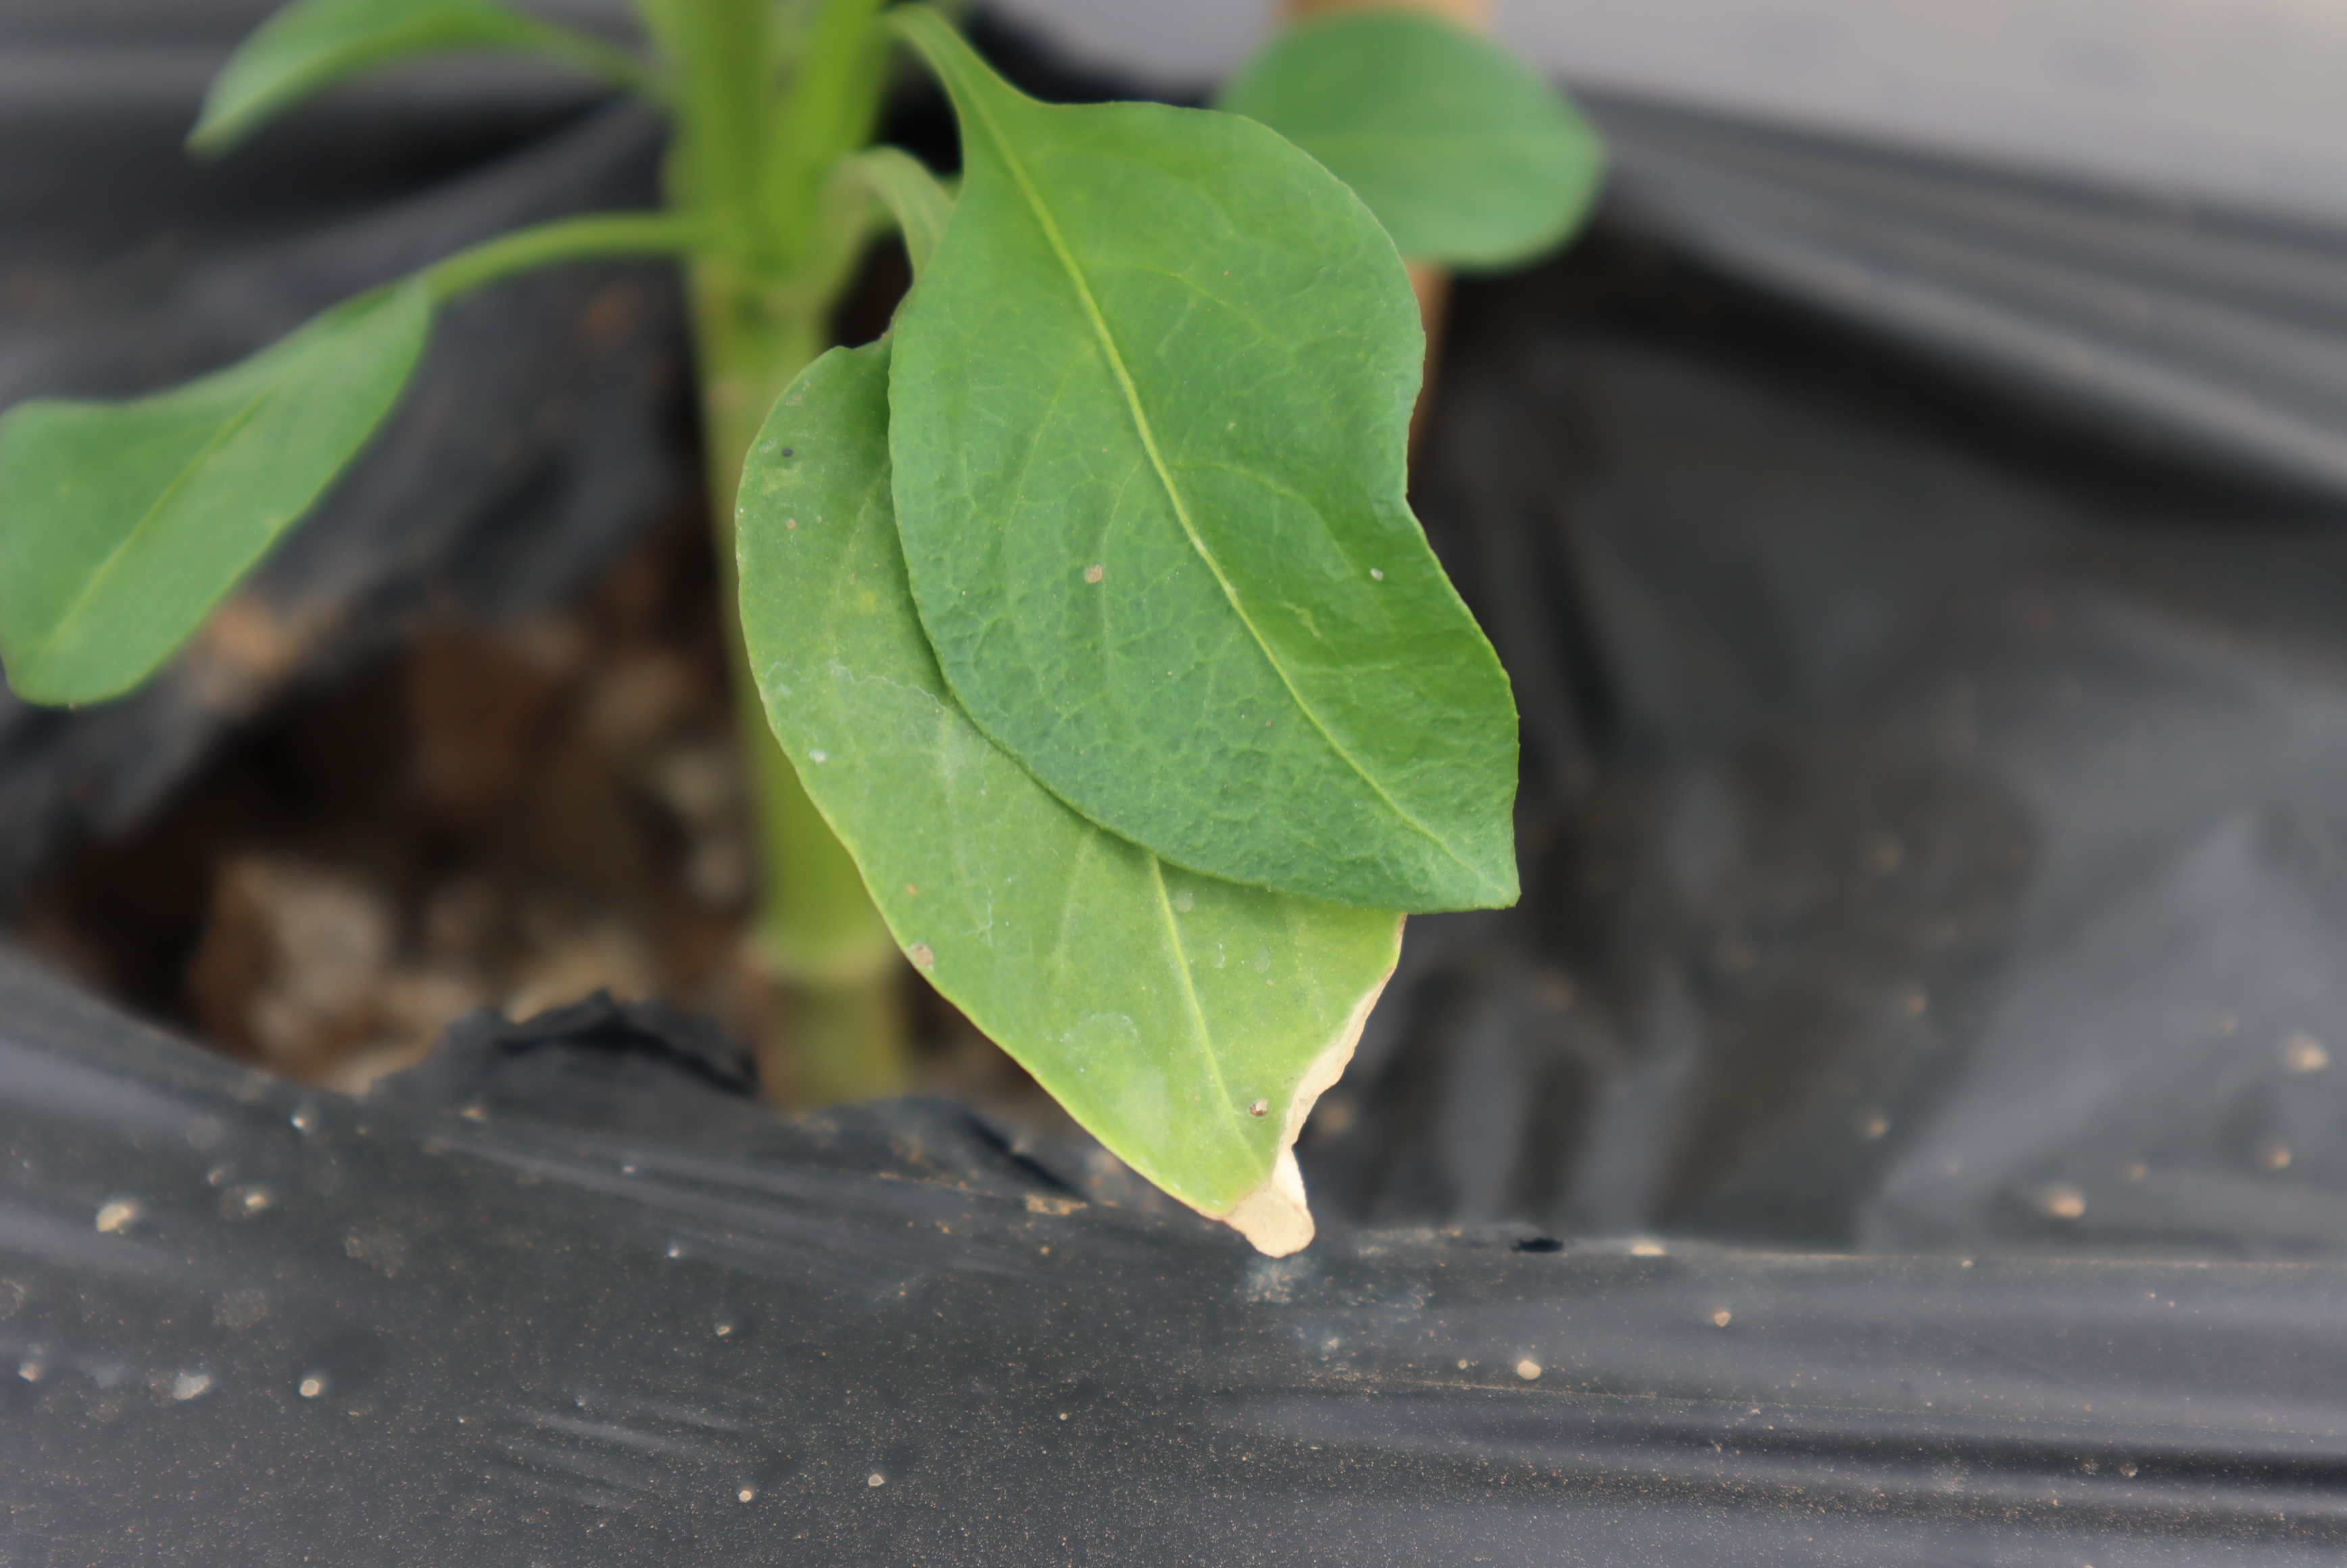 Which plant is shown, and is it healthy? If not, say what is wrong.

bell pepper, chemical damage
